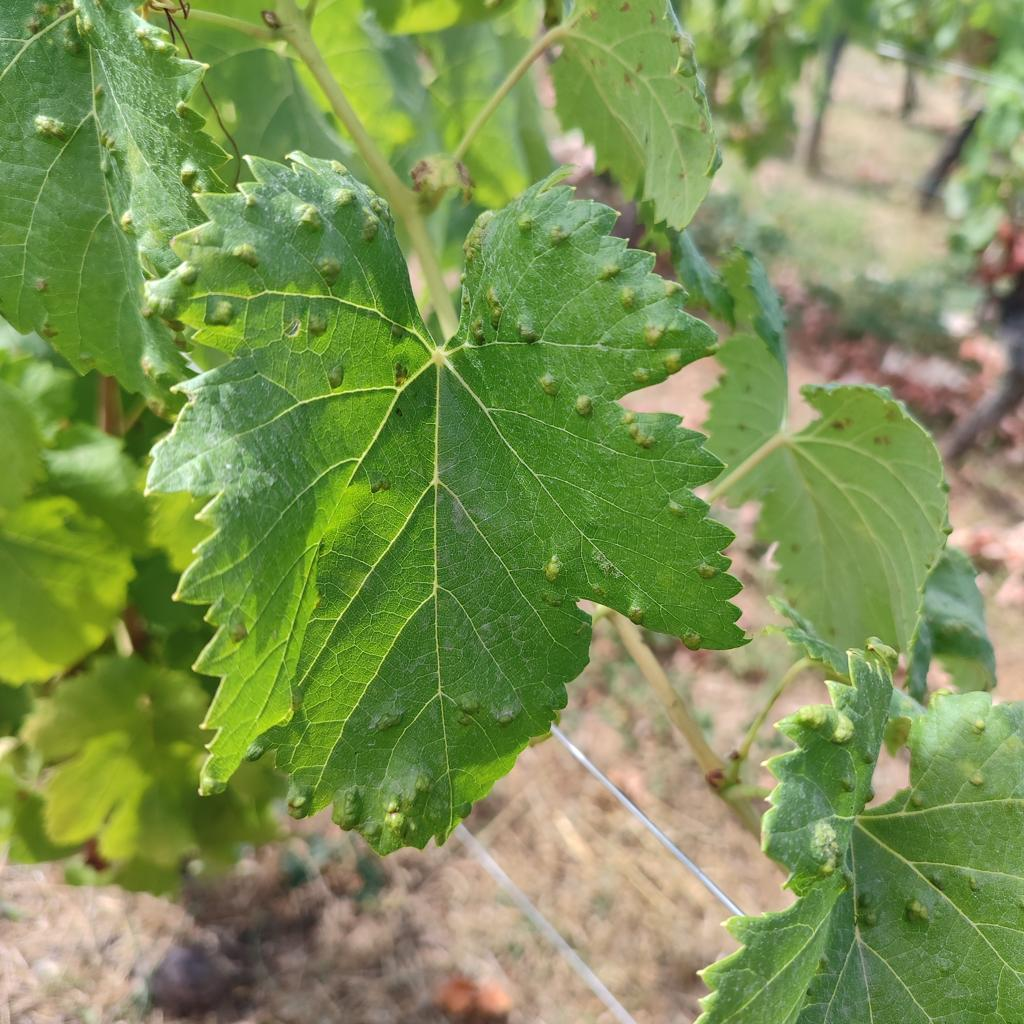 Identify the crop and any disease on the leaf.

grapevine, erineum mite
